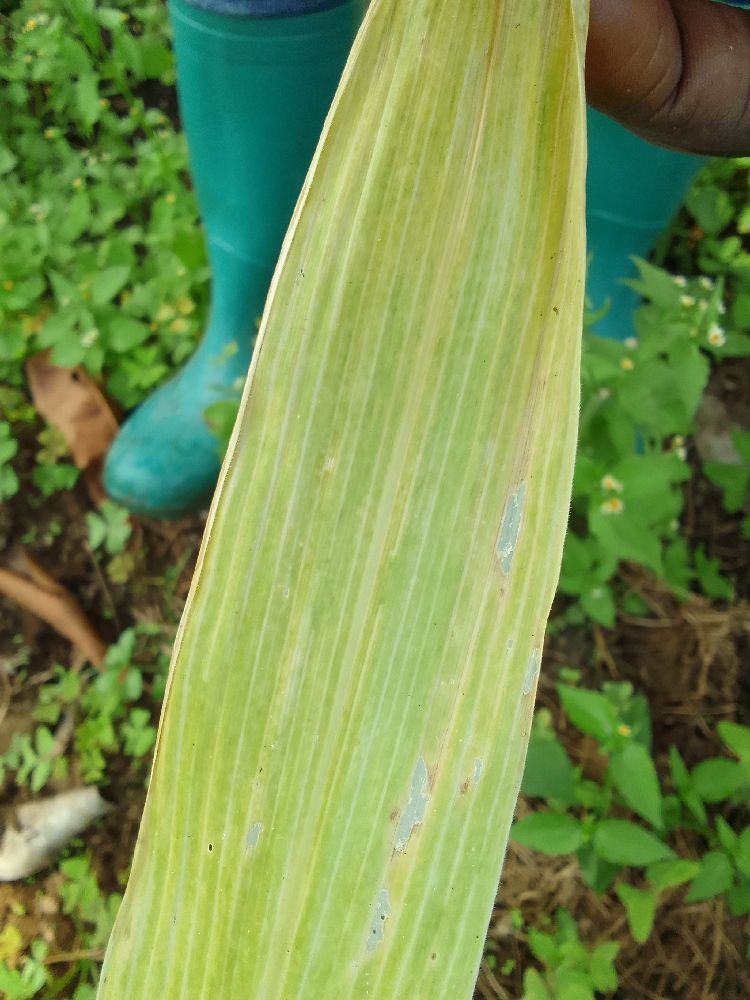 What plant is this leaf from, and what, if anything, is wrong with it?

maize, maize lethal necrosis
